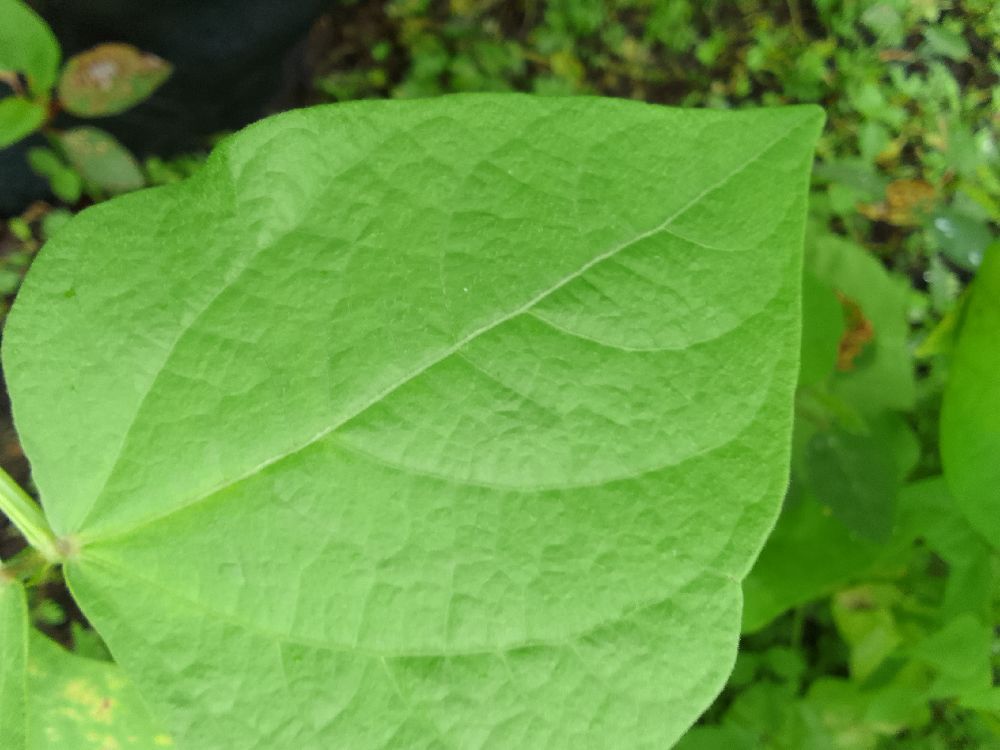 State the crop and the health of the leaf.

common bean, healthy
